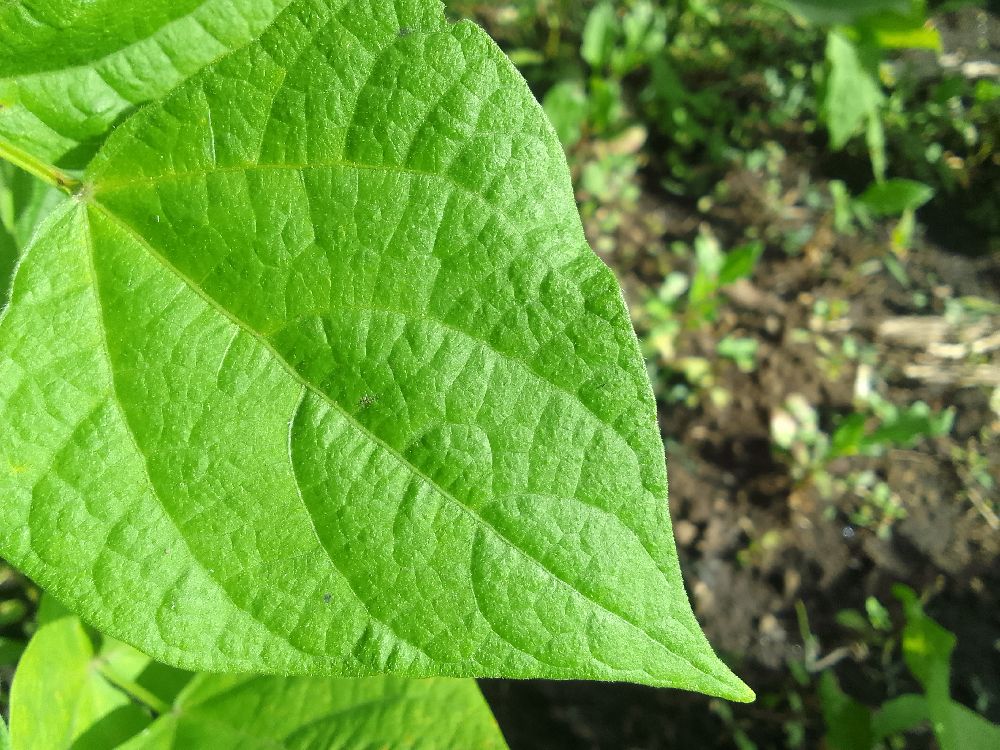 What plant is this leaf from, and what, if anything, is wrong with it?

common bean, healthy
